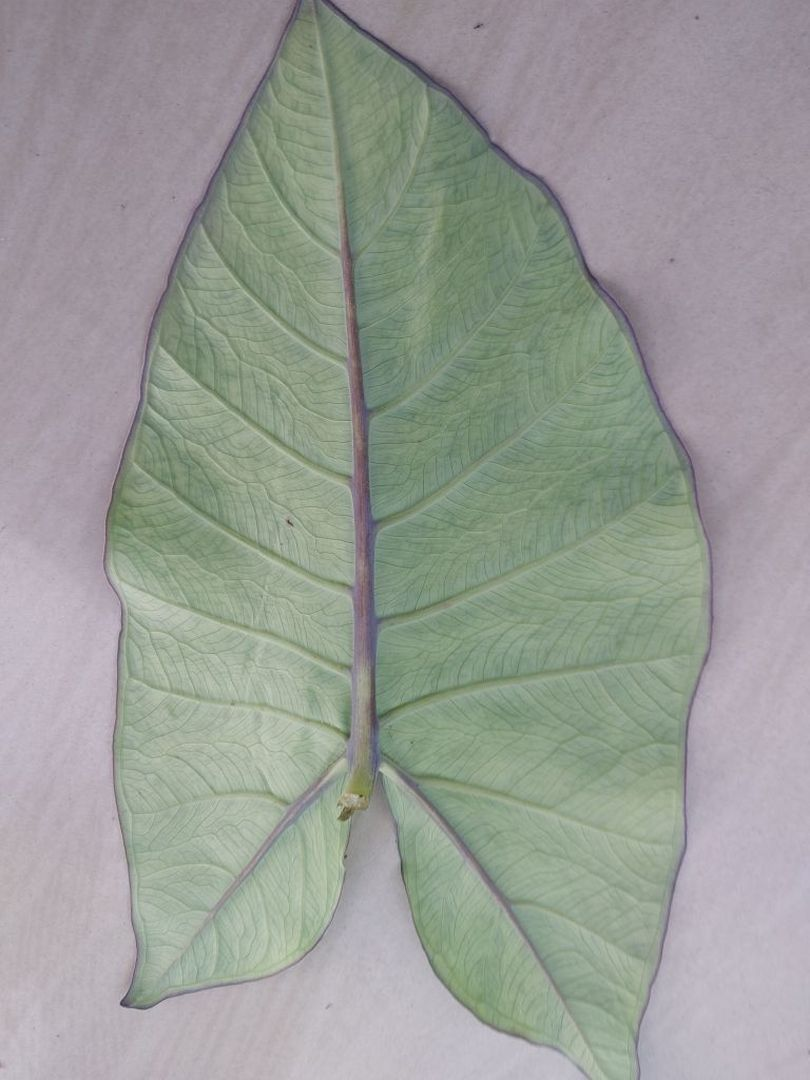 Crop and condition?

taro, mosaic
